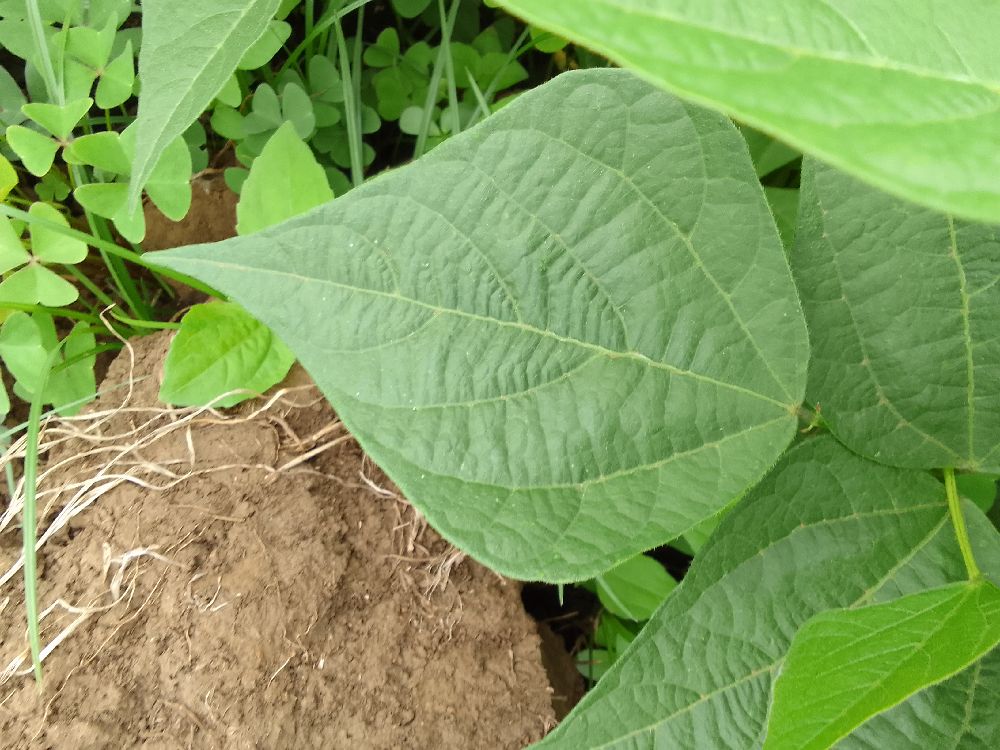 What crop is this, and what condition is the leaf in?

common bean, healthy
